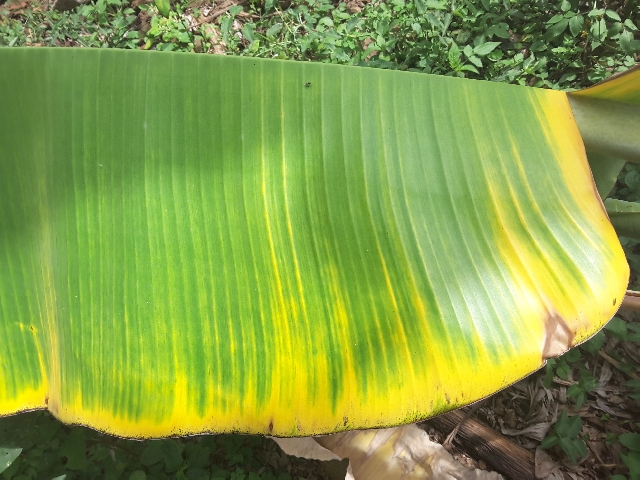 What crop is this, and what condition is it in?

banana, fusarium wilt race 1
